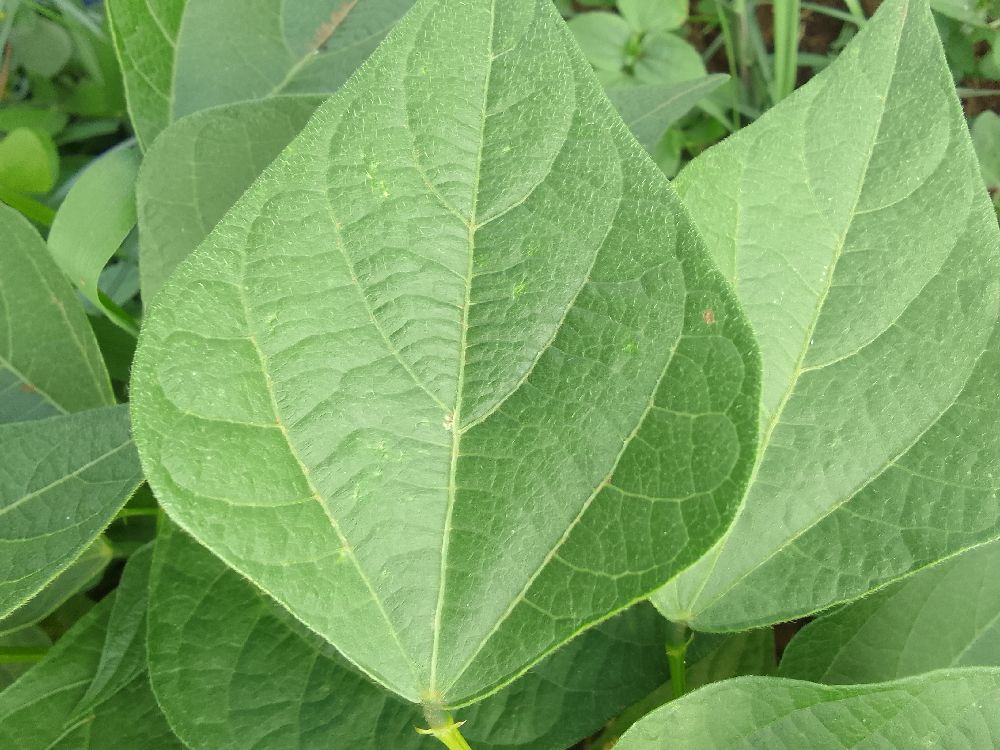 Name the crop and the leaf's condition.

common bean, healthy
